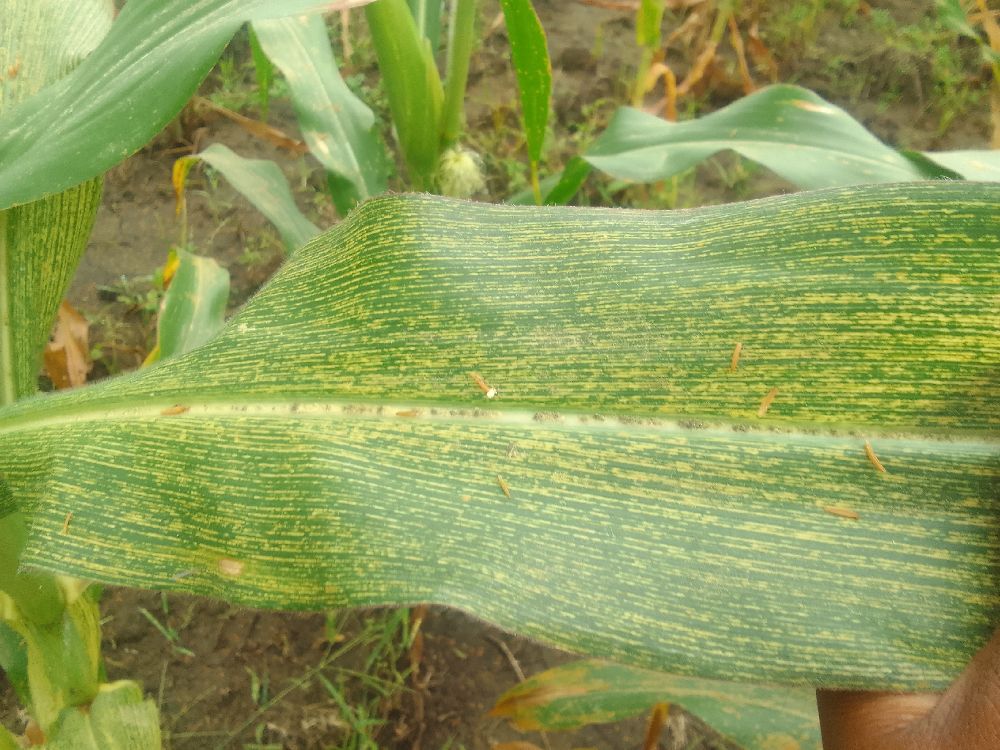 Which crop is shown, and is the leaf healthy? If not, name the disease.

maize, maize streak virus
